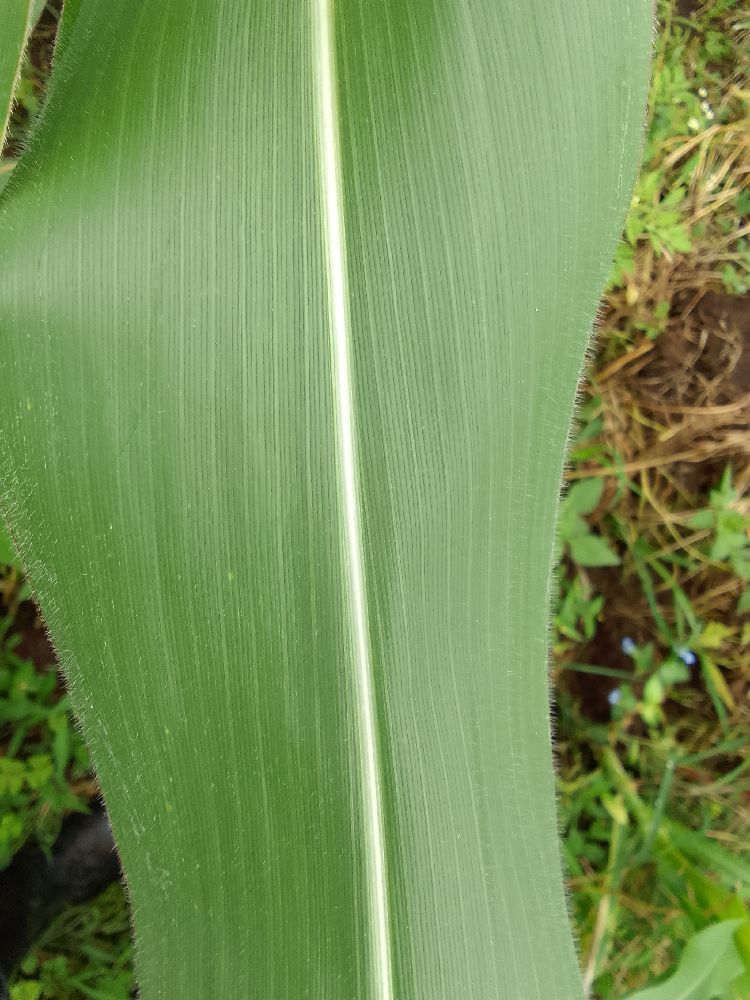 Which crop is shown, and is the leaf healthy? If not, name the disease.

maize, healthy
